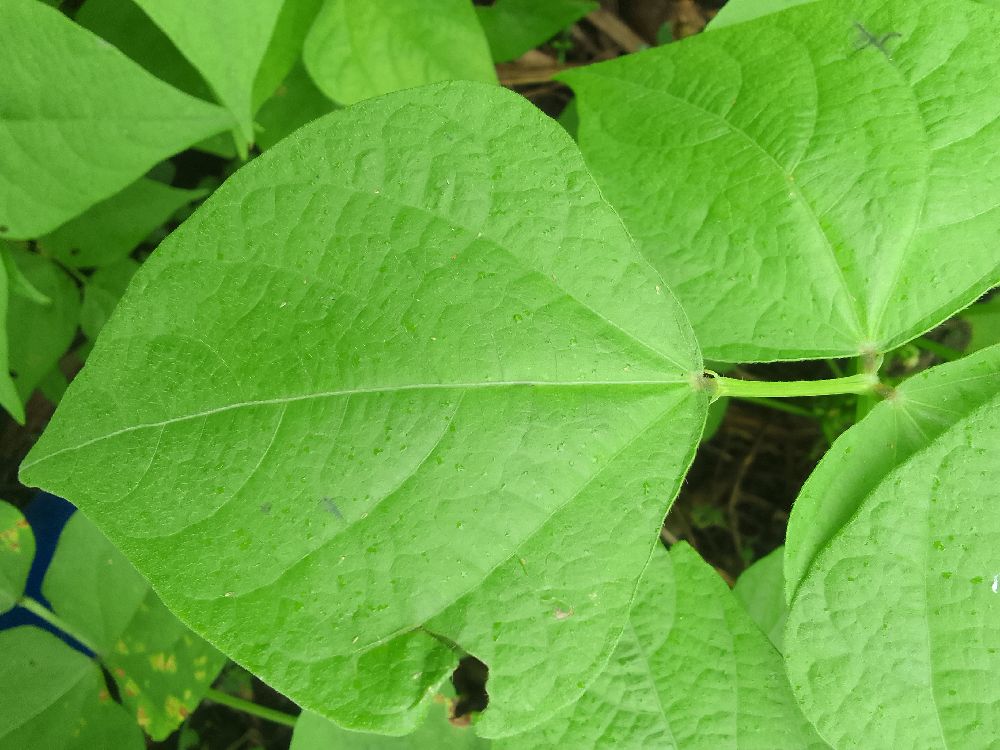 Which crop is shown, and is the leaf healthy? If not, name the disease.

common bean, healthy
